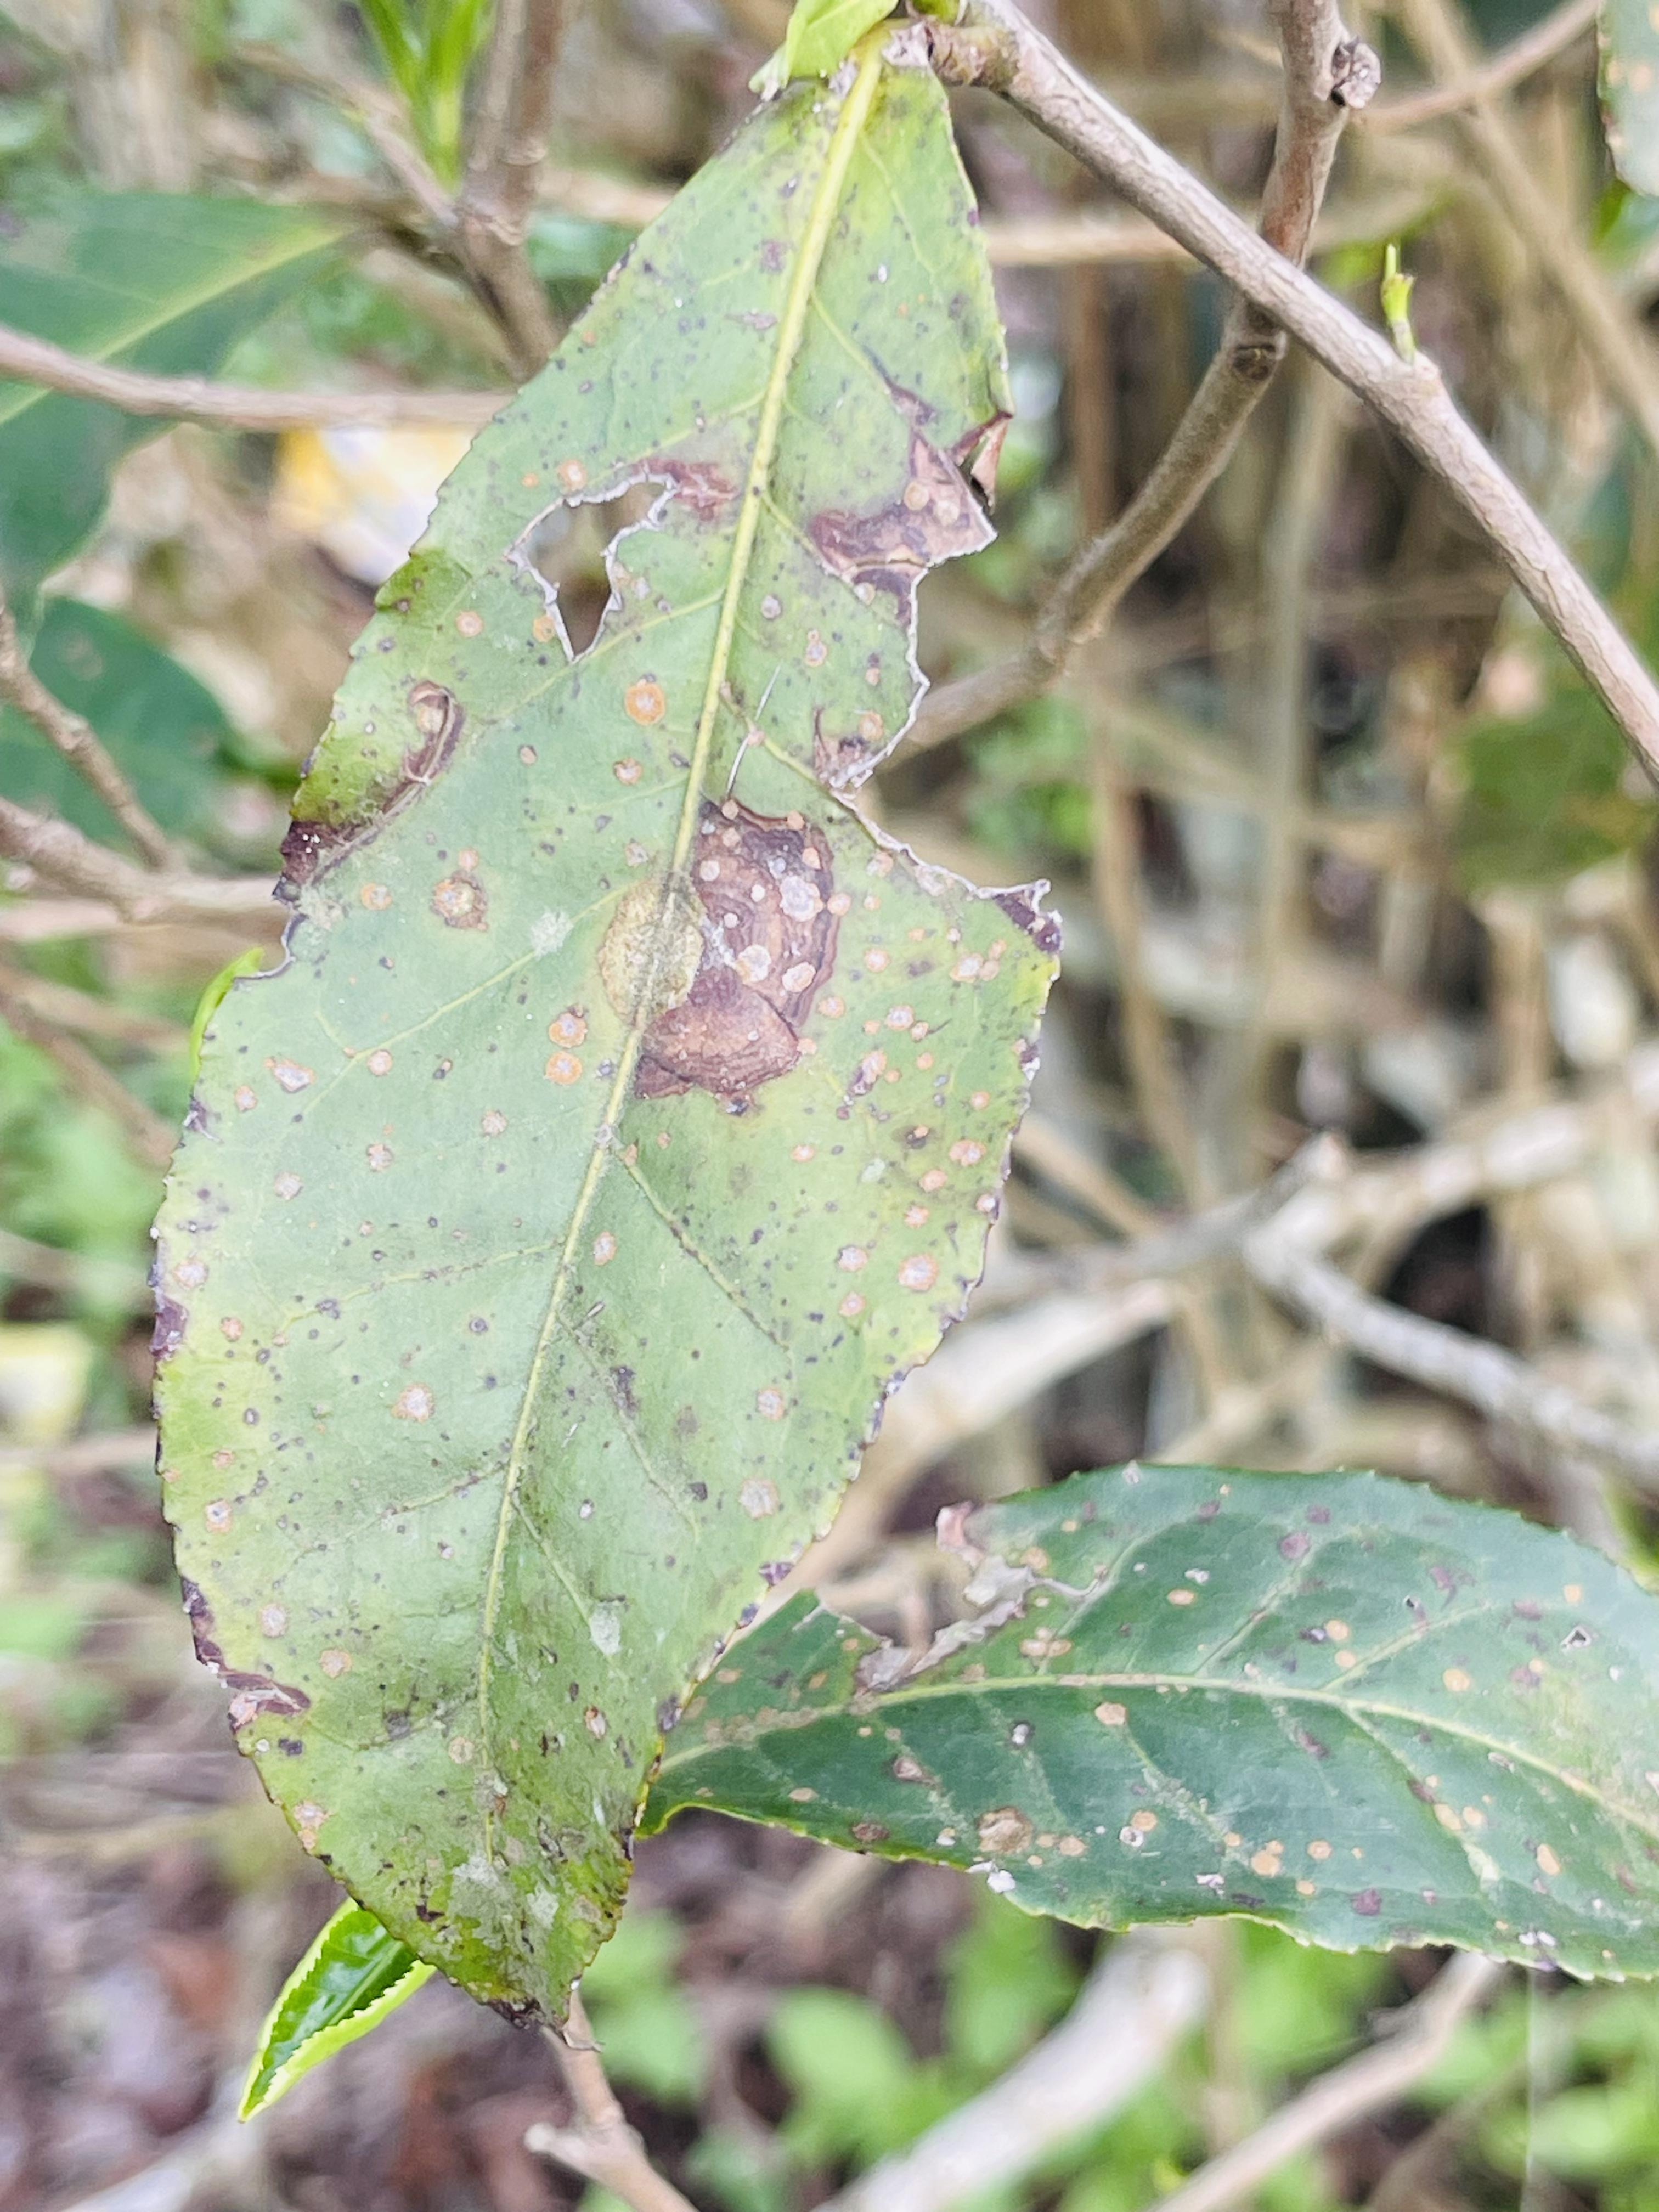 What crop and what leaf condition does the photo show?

tea, red rust
